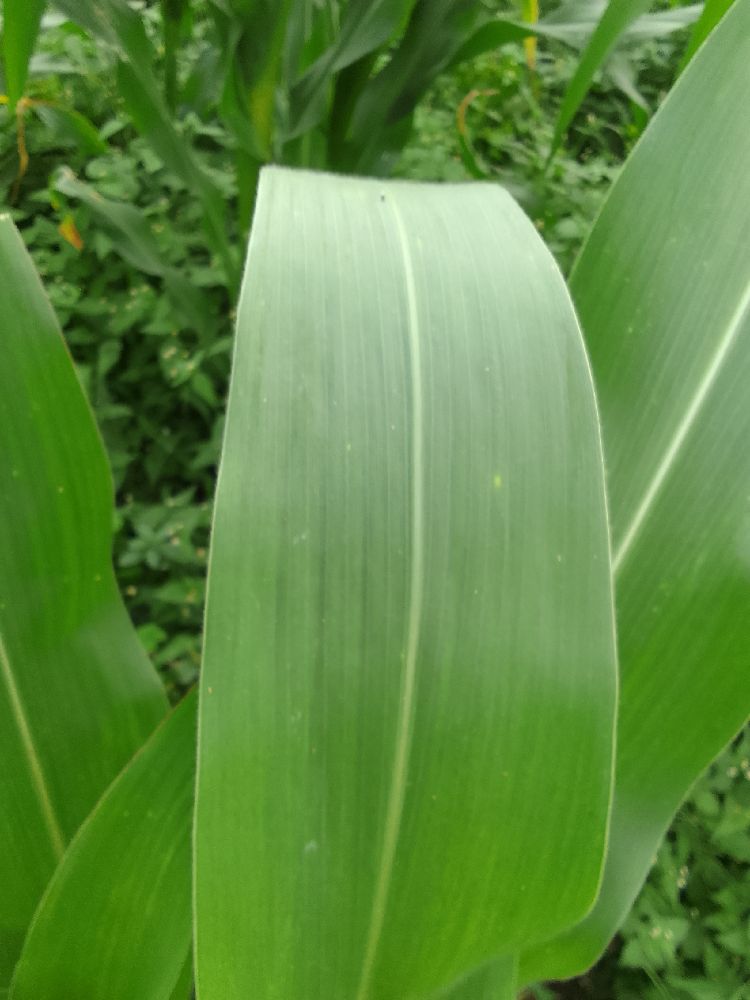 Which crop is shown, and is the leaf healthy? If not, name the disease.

maize, healthy
